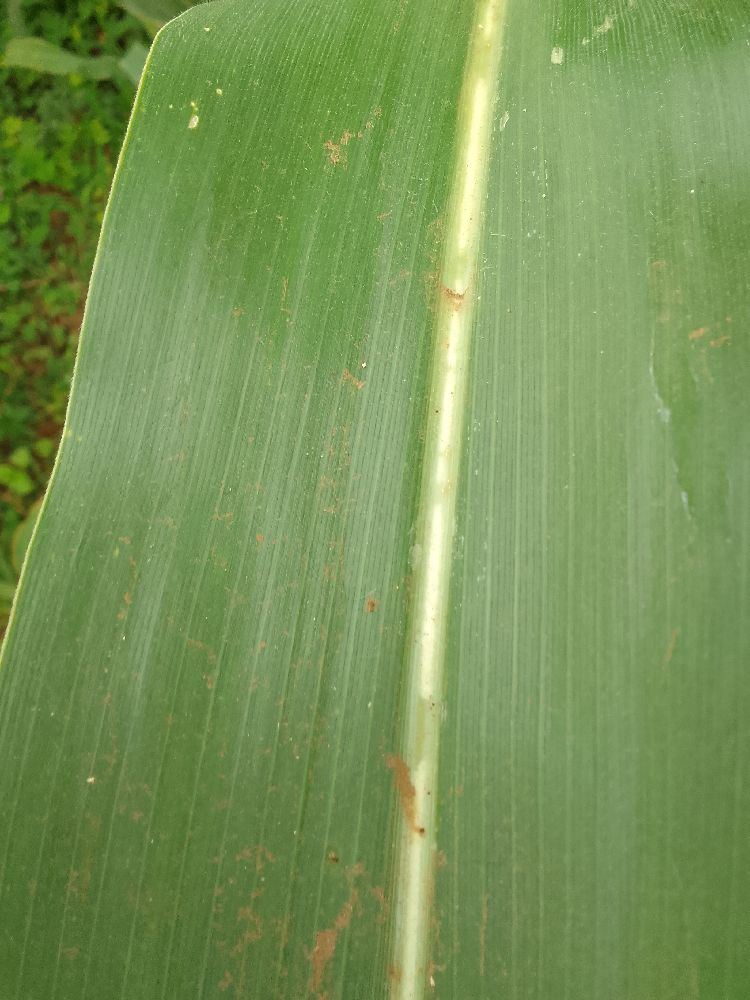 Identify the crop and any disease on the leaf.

maize, healthy
